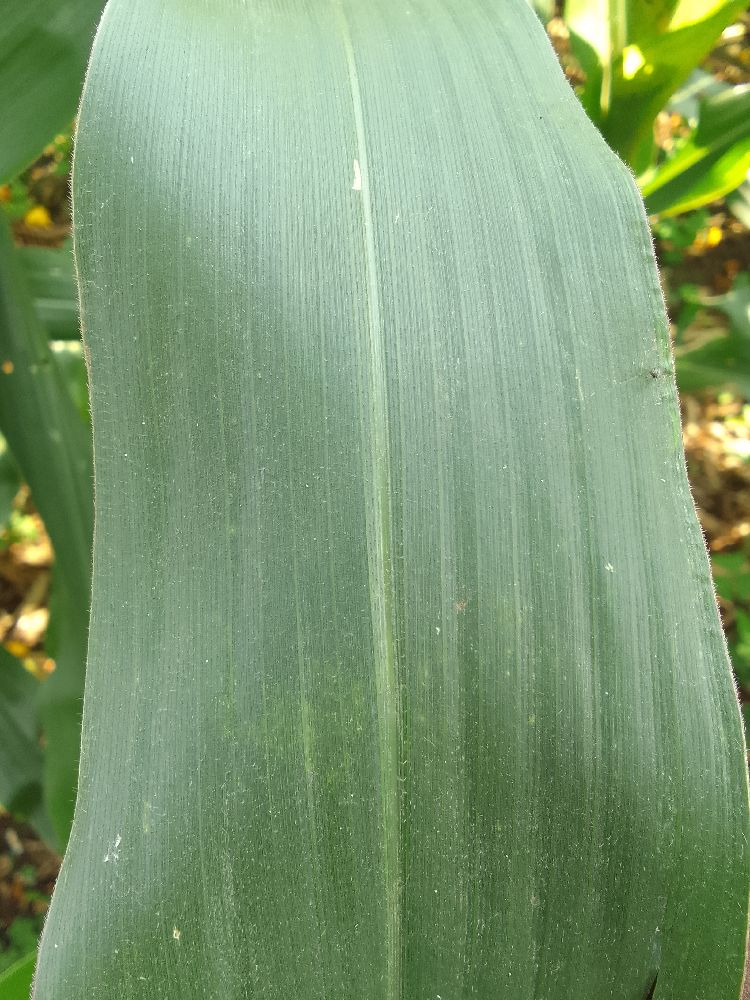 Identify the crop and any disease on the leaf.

maize, healthy
